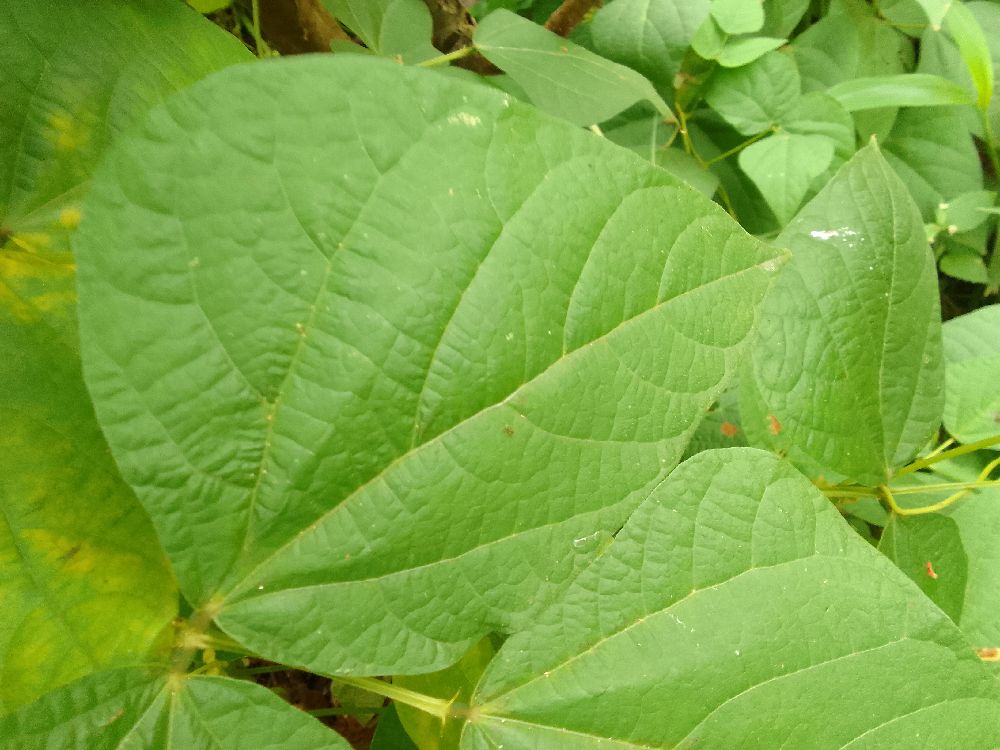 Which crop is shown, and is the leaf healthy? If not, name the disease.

common bean, healthy
